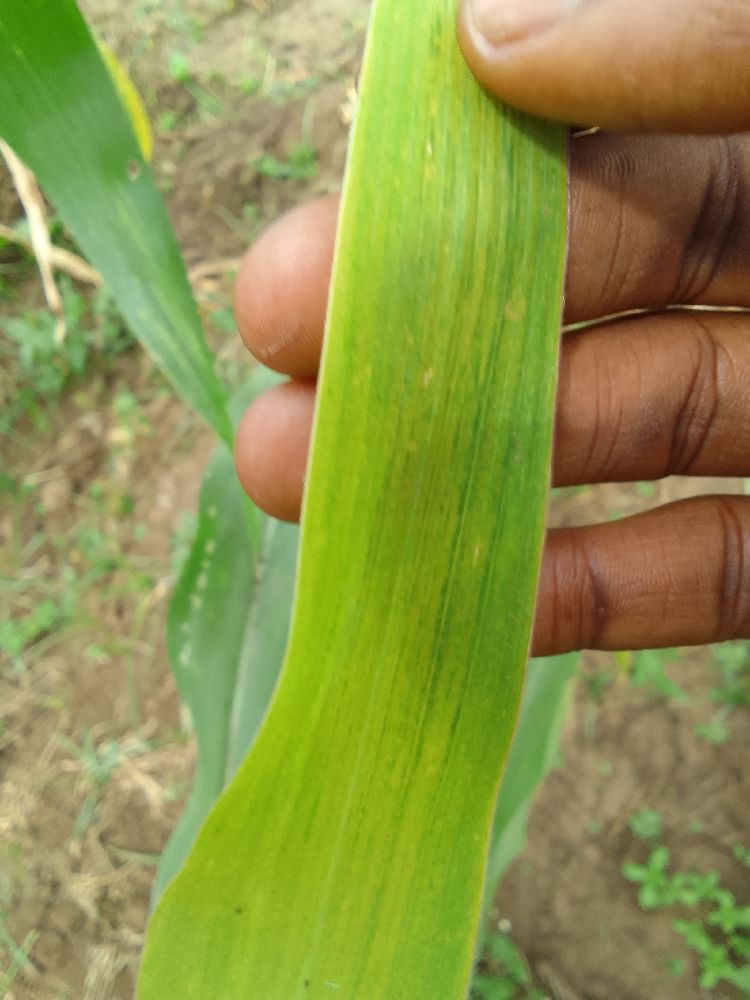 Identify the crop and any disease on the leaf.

maize, maize lethal necrosis
